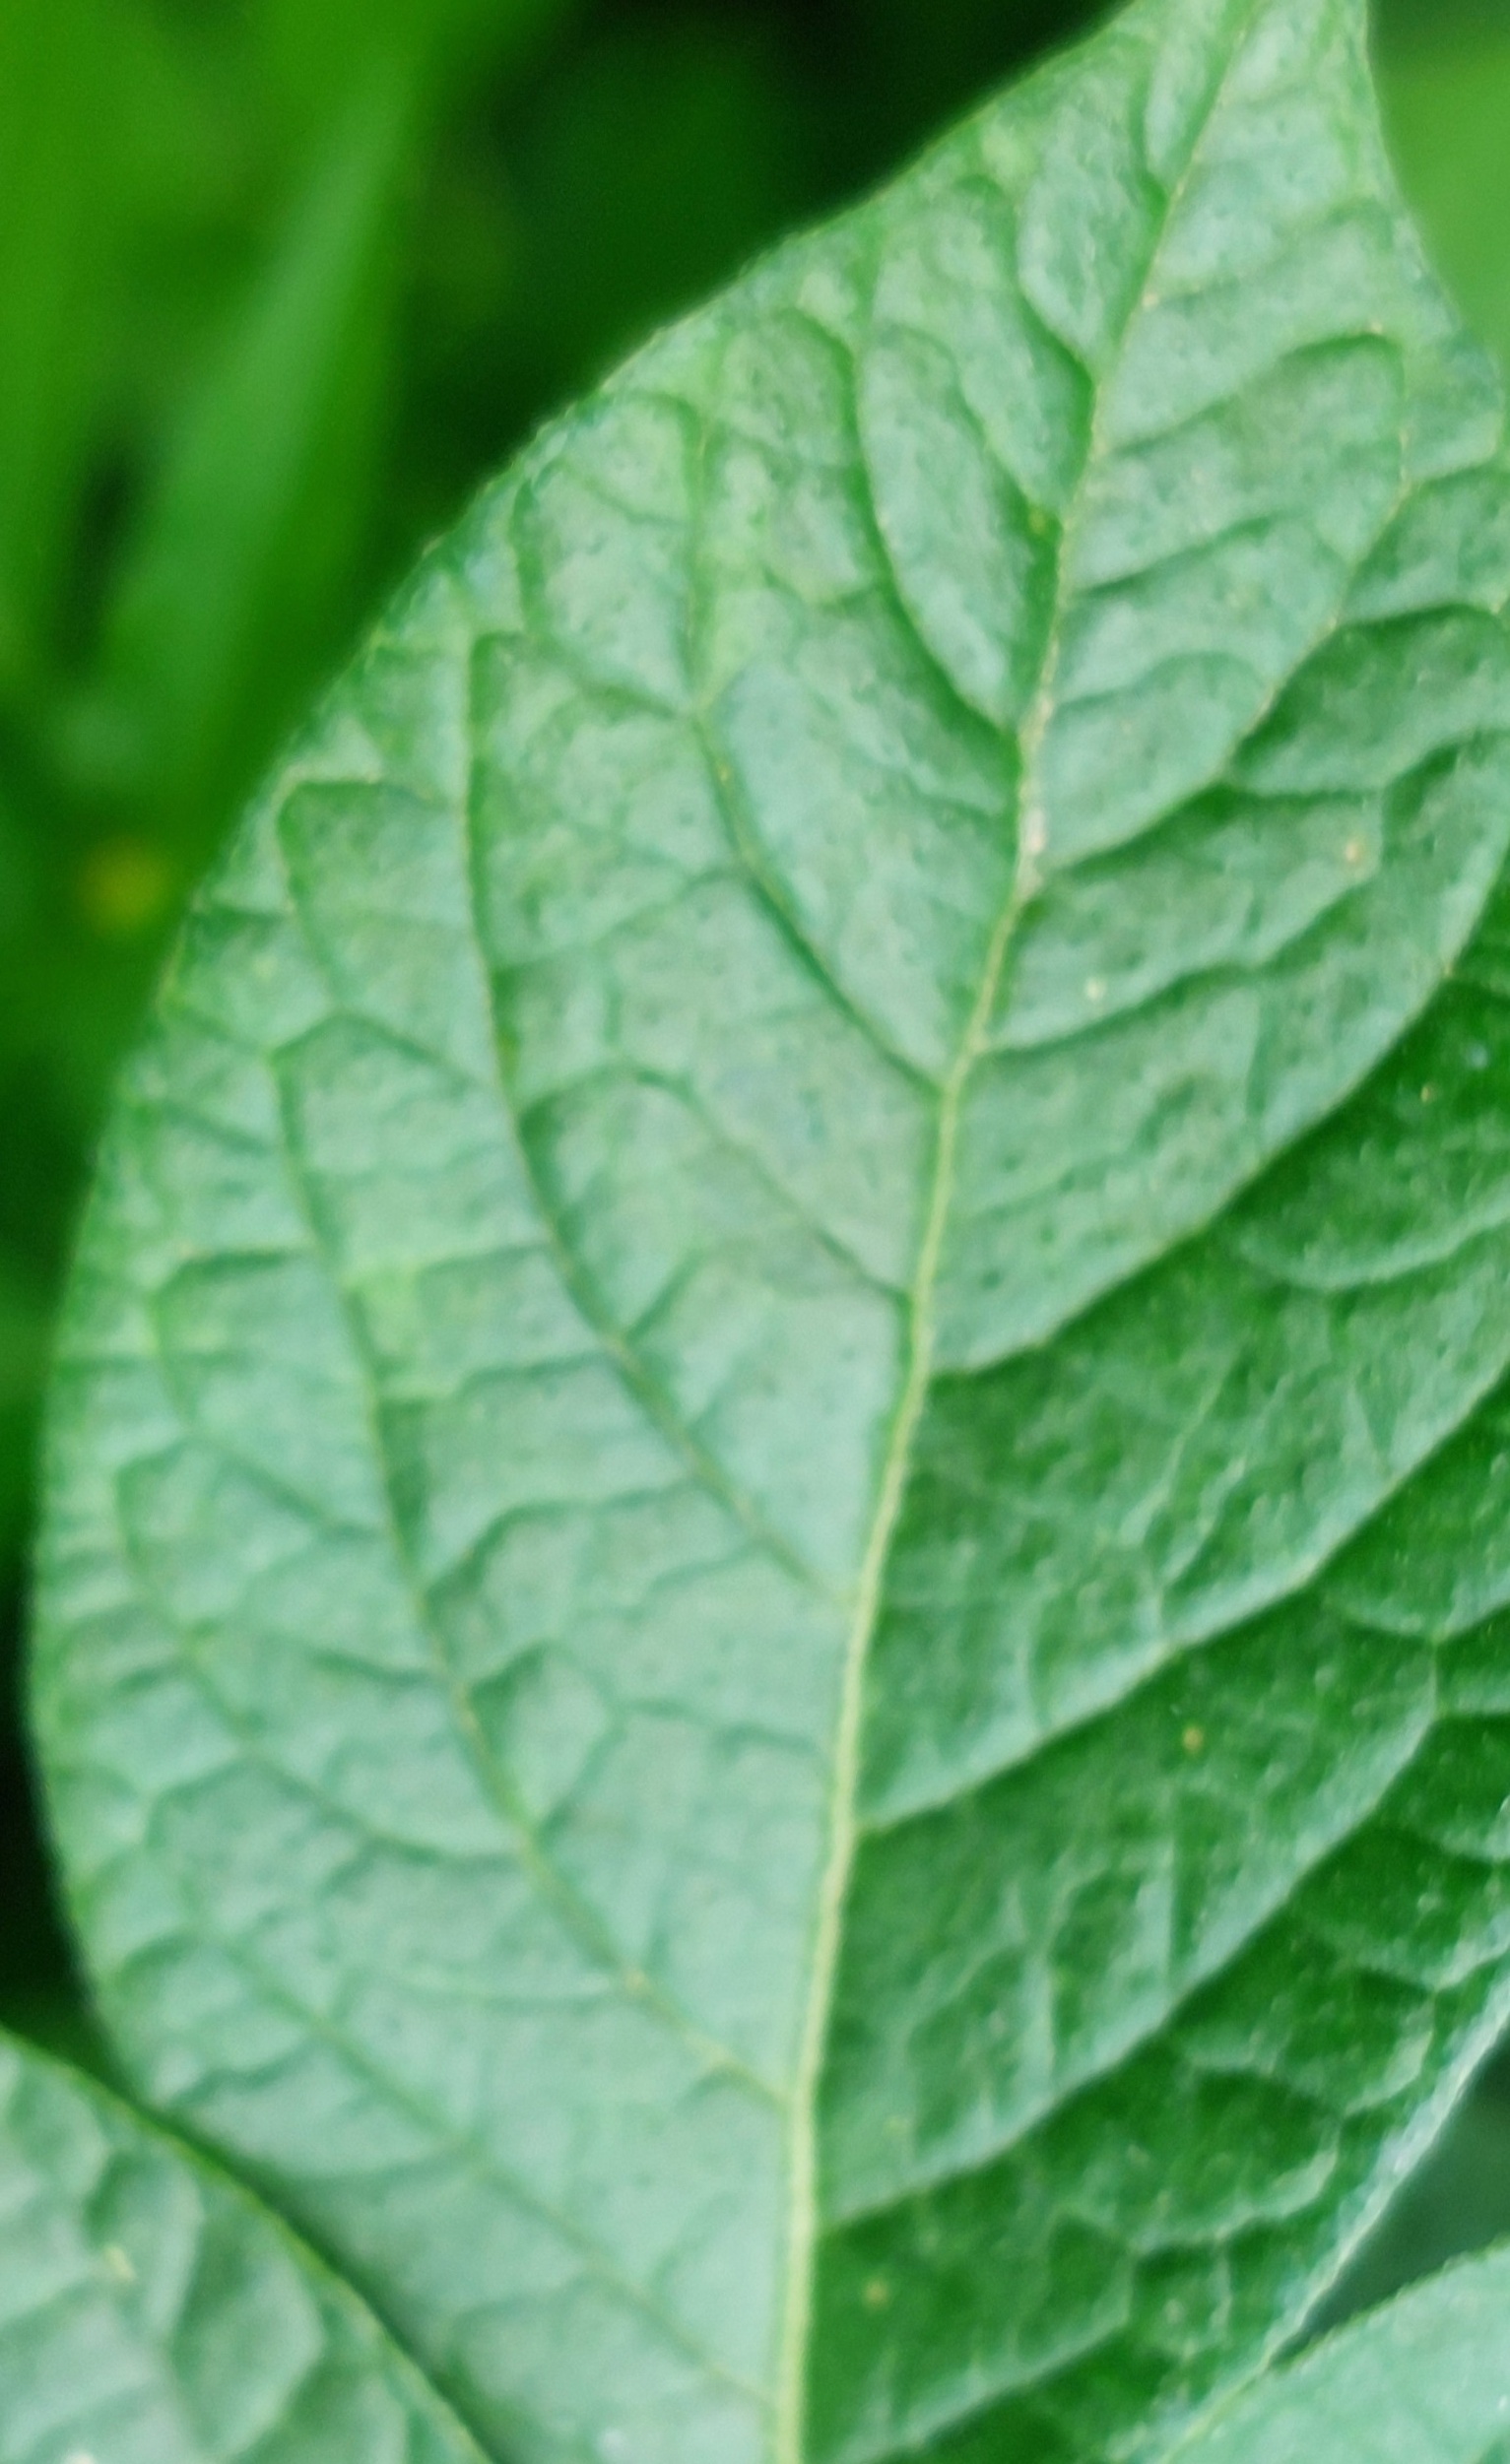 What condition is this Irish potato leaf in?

healthy
